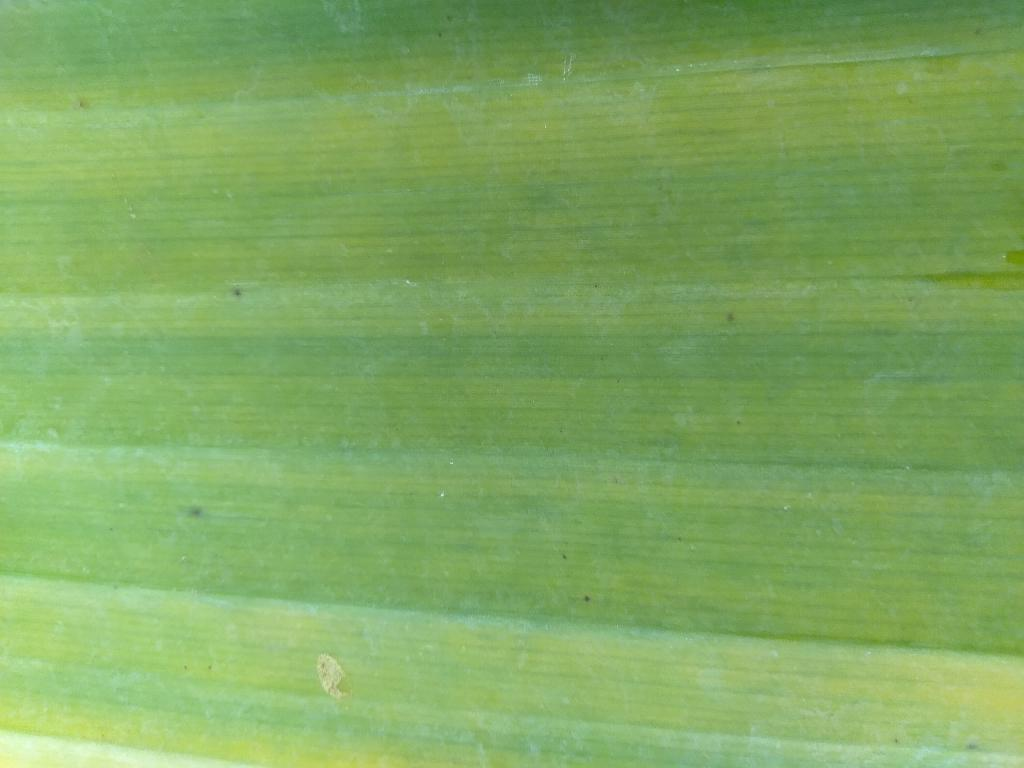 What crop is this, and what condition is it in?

banana, fusarium wilt race 1
